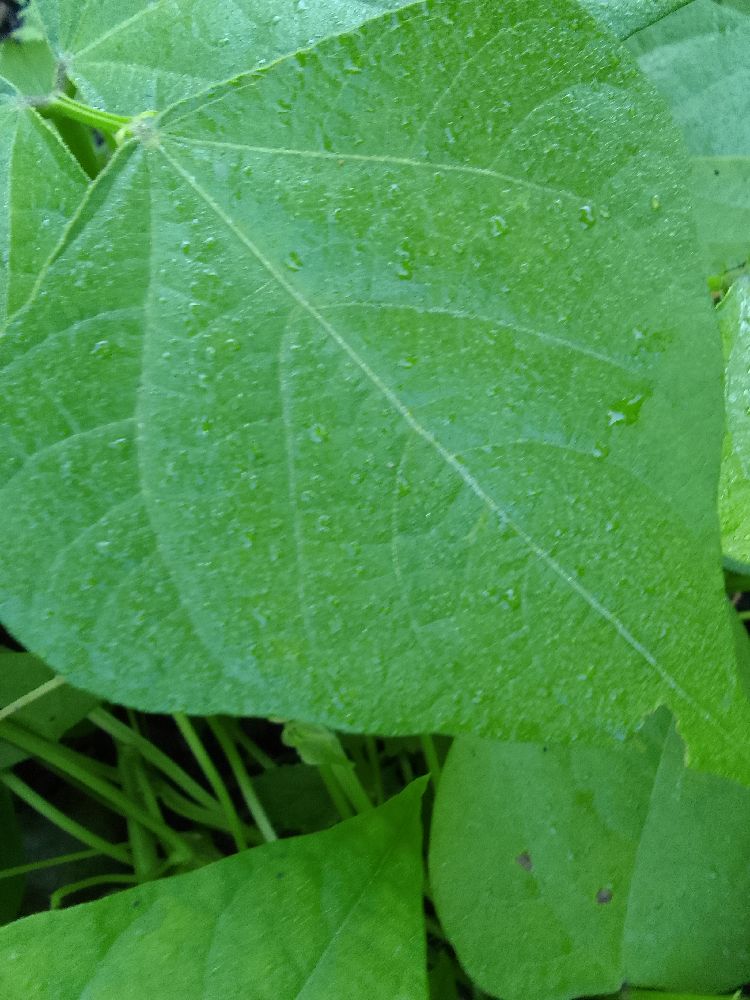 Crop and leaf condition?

common bean, healthy
